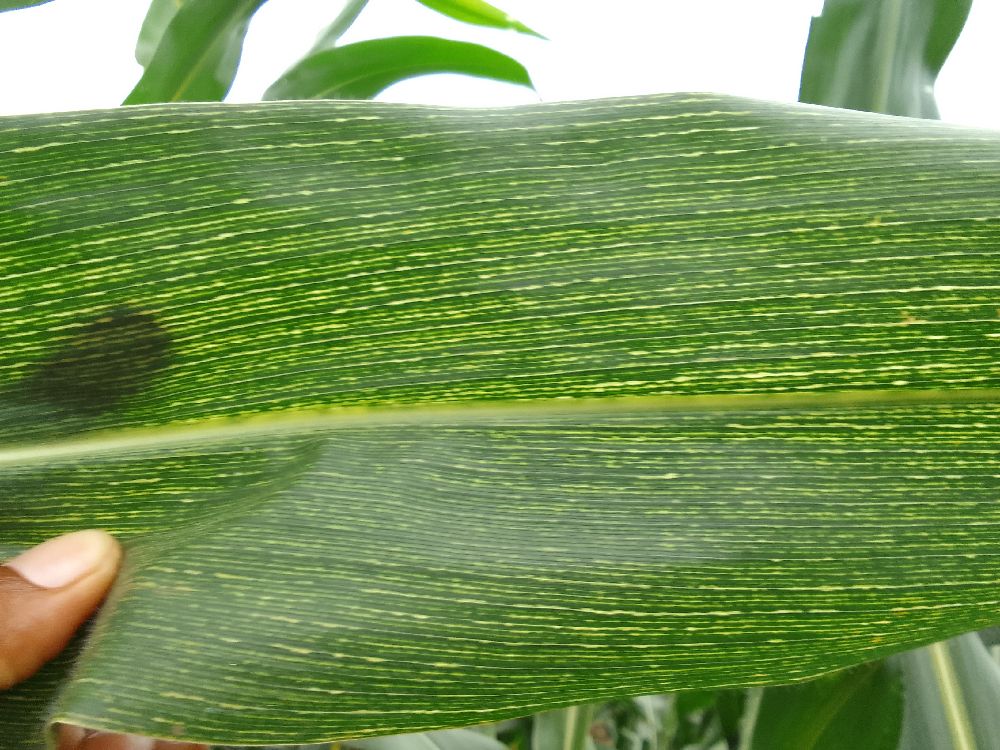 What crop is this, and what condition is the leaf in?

maize, maize streak virus
